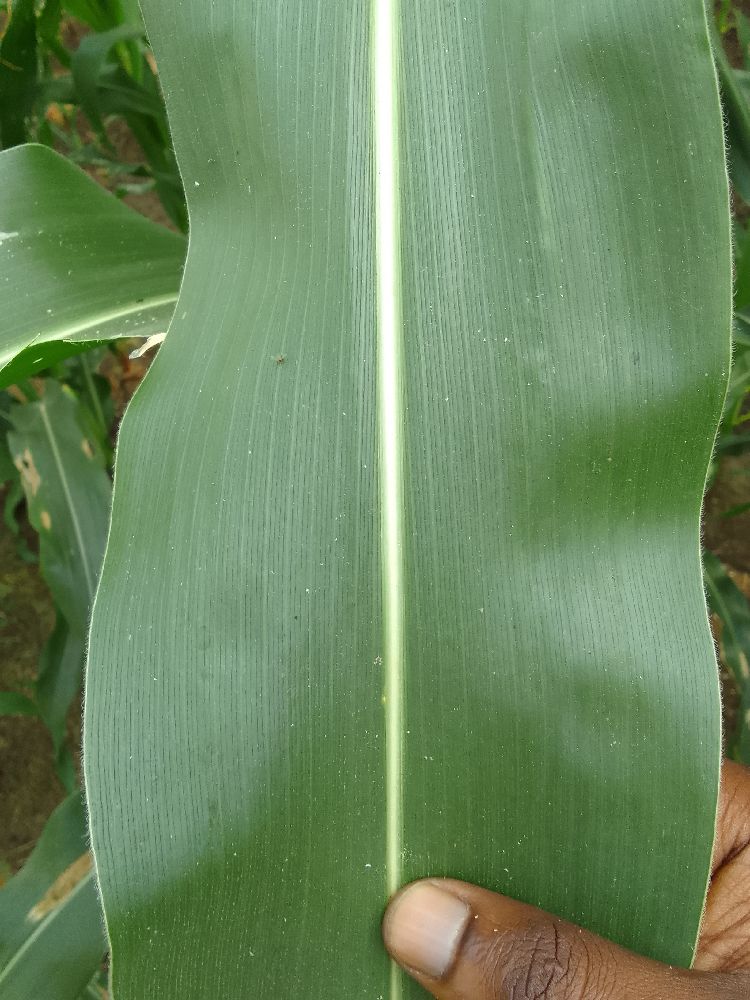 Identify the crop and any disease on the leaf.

maize, healthy
